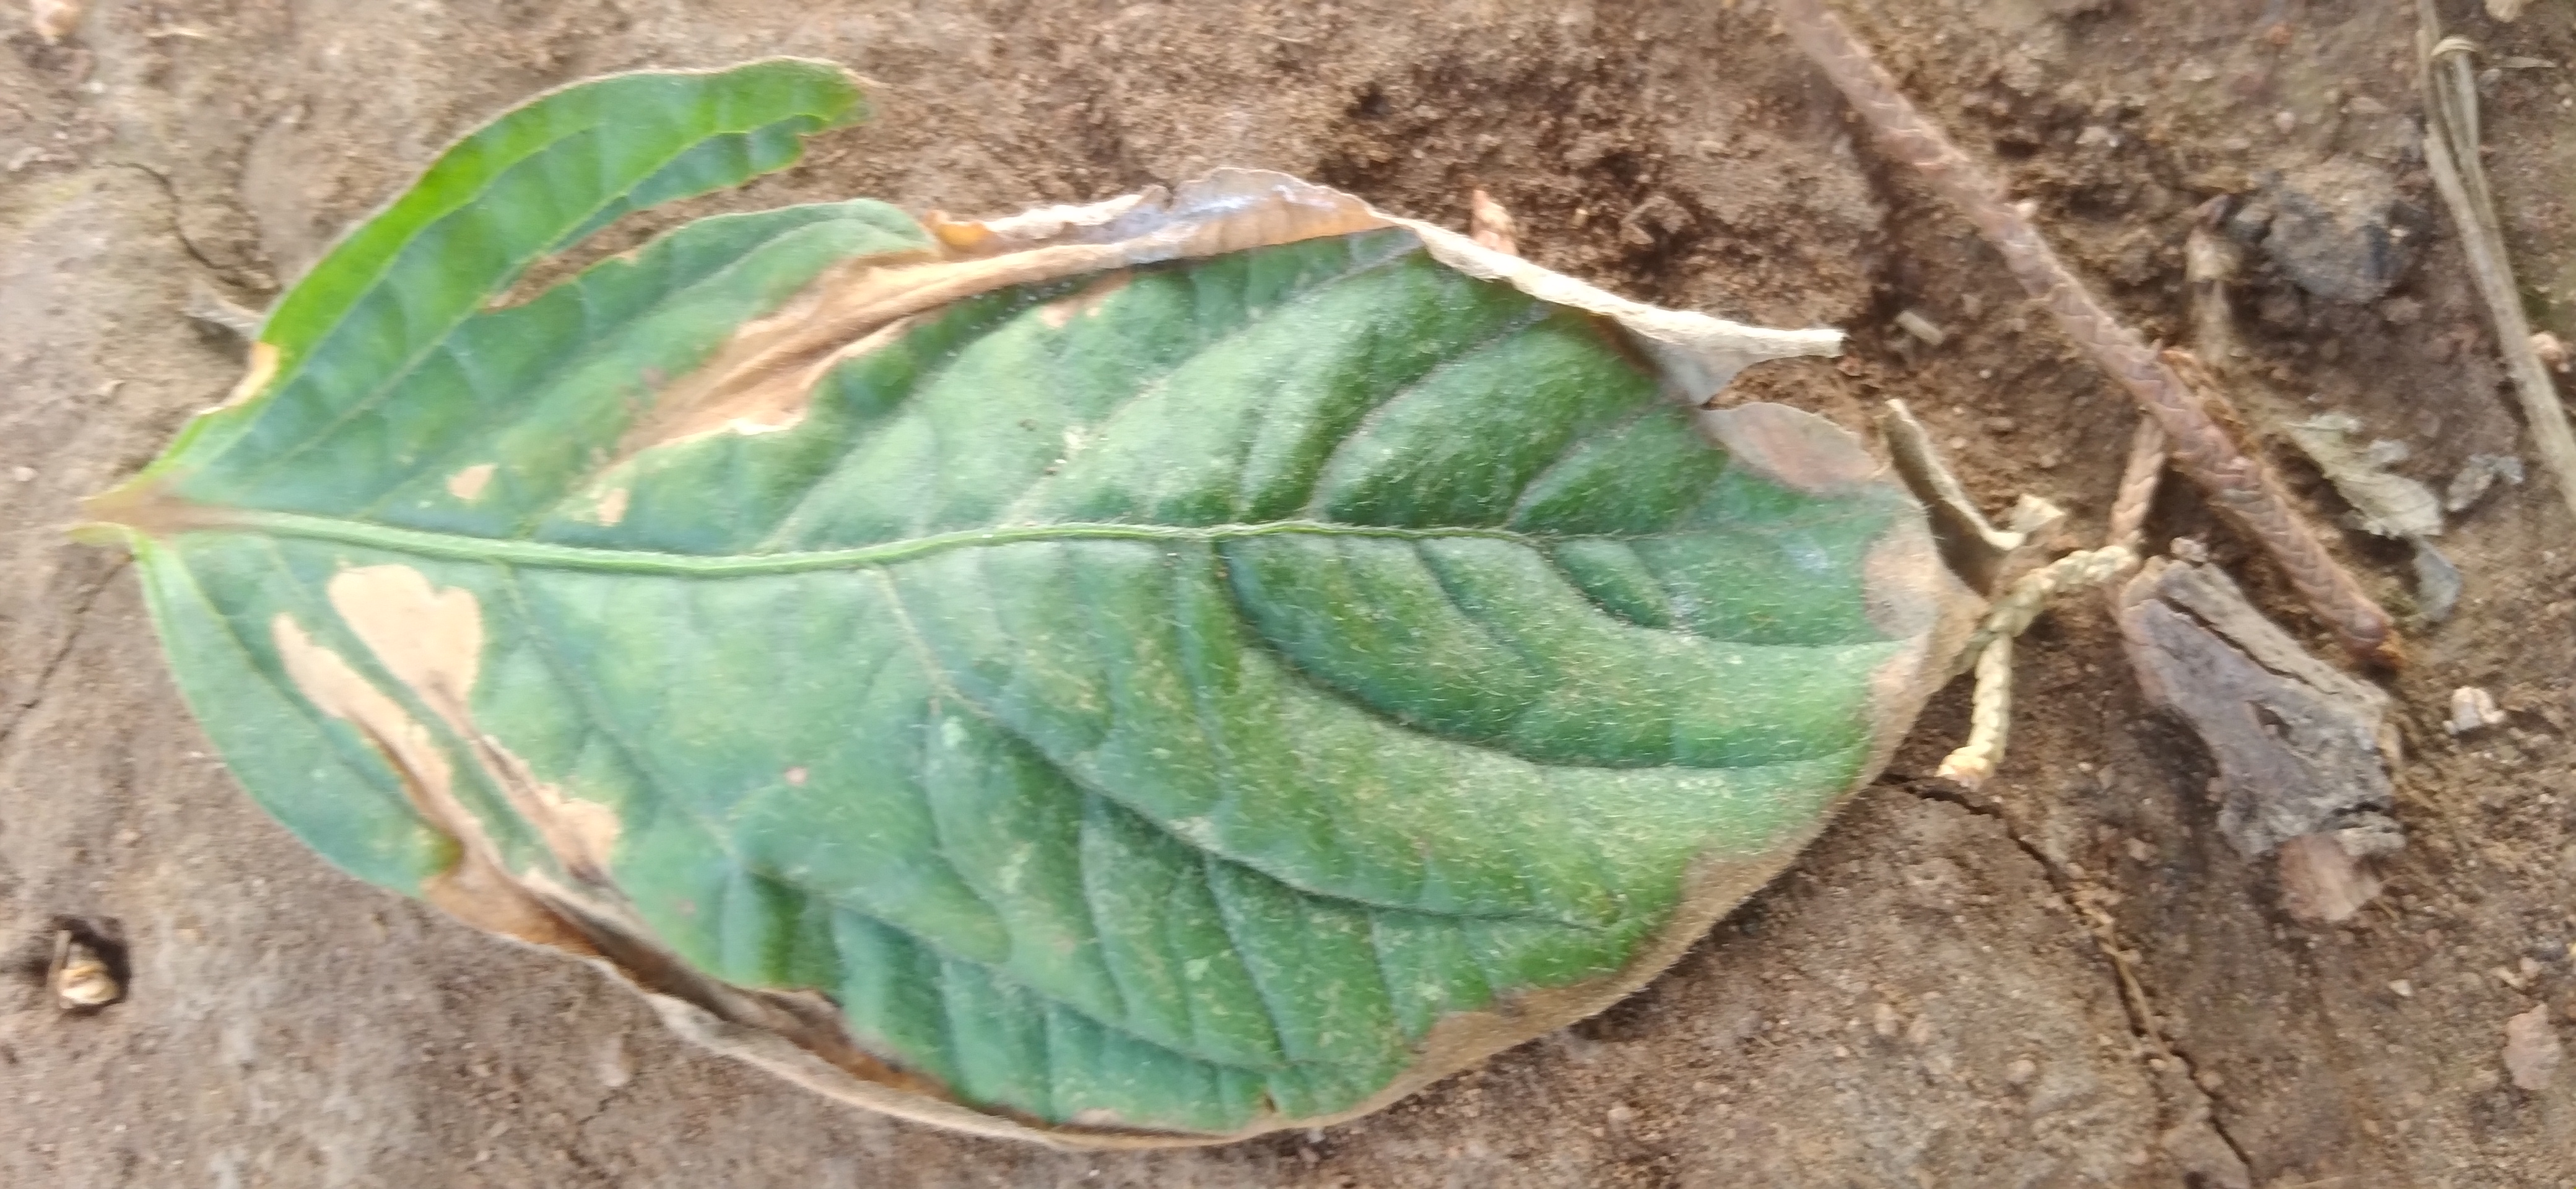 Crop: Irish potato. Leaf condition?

early blight
